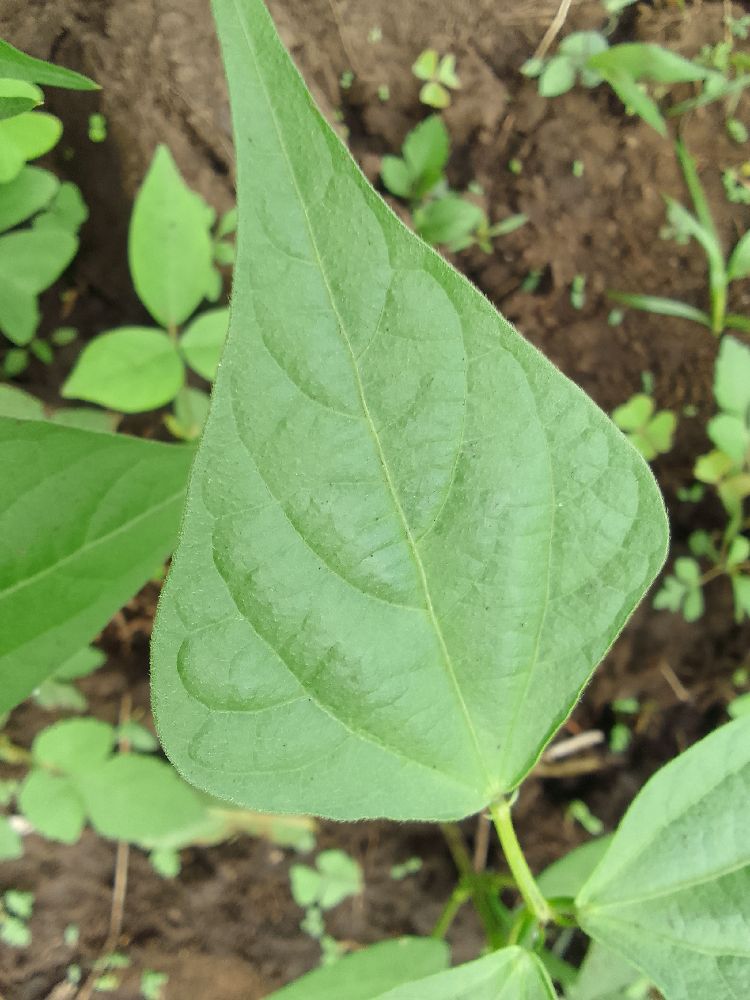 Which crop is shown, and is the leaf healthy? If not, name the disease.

common bean, healthy
